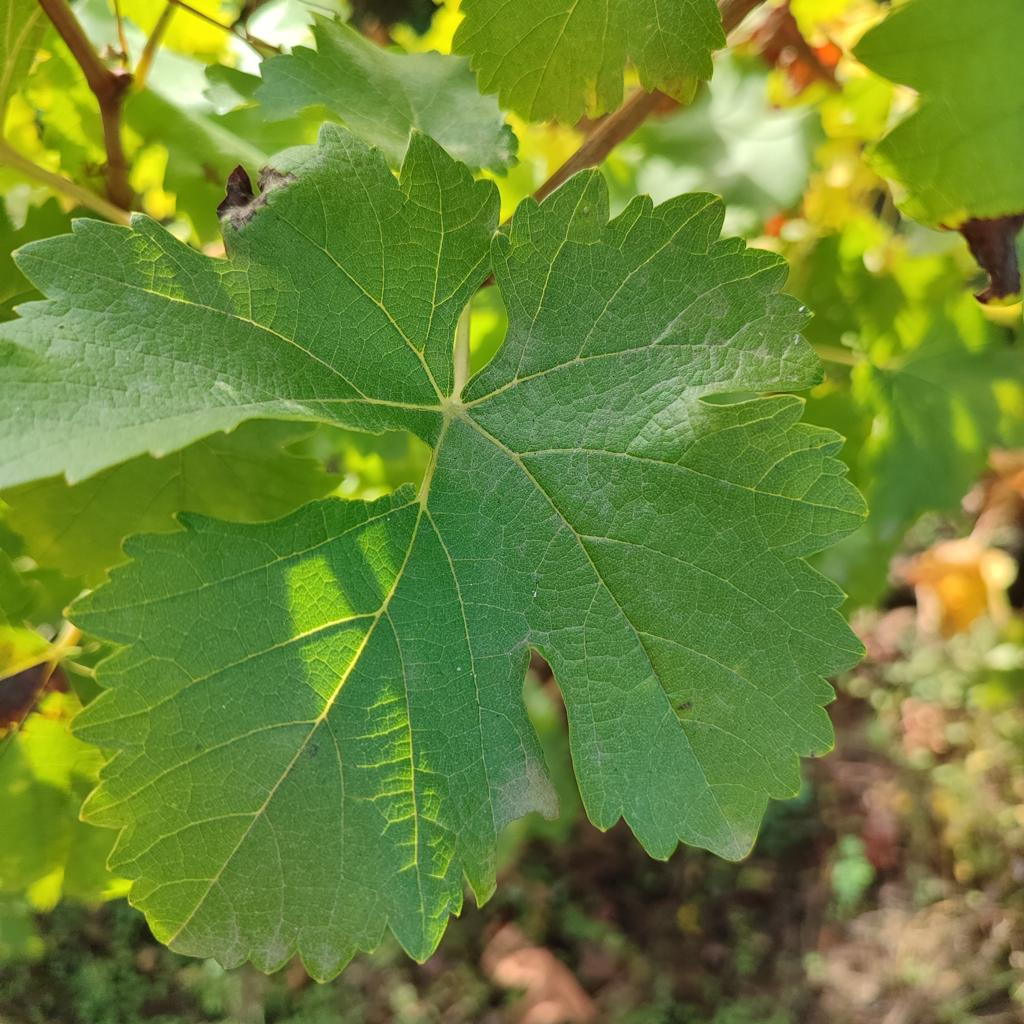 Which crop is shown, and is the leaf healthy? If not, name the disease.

grapevine, powdery mildew
